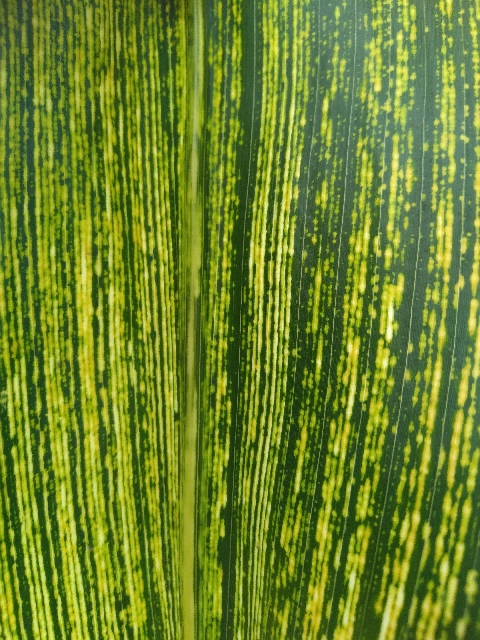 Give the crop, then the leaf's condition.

maize, maize streak virus
